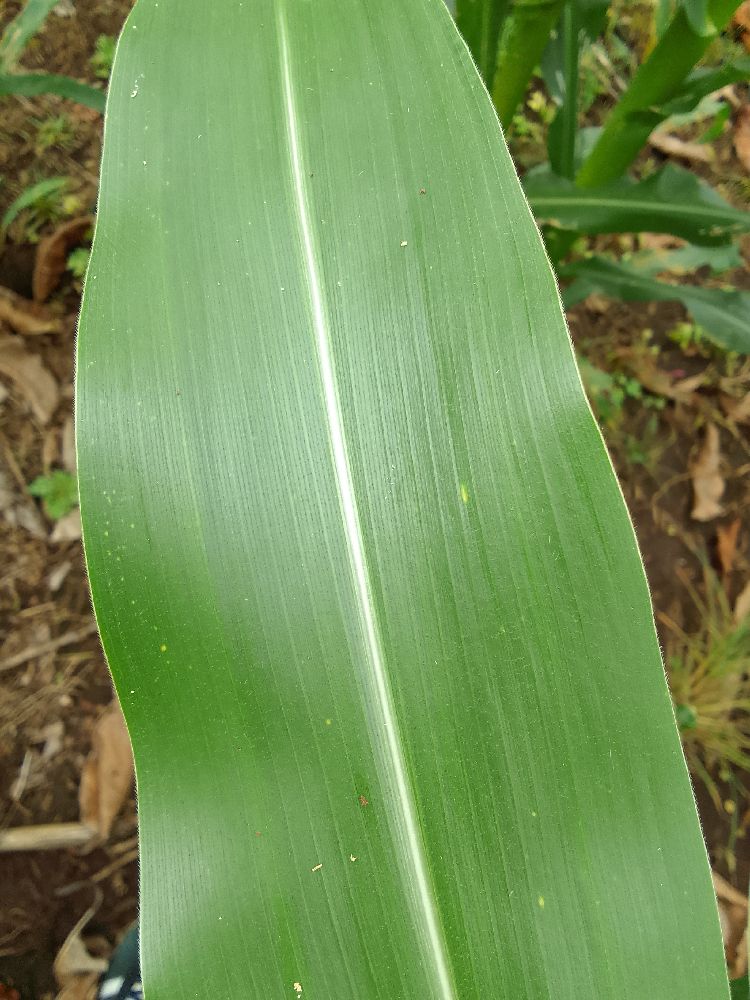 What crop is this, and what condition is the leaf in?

maize, healthy
